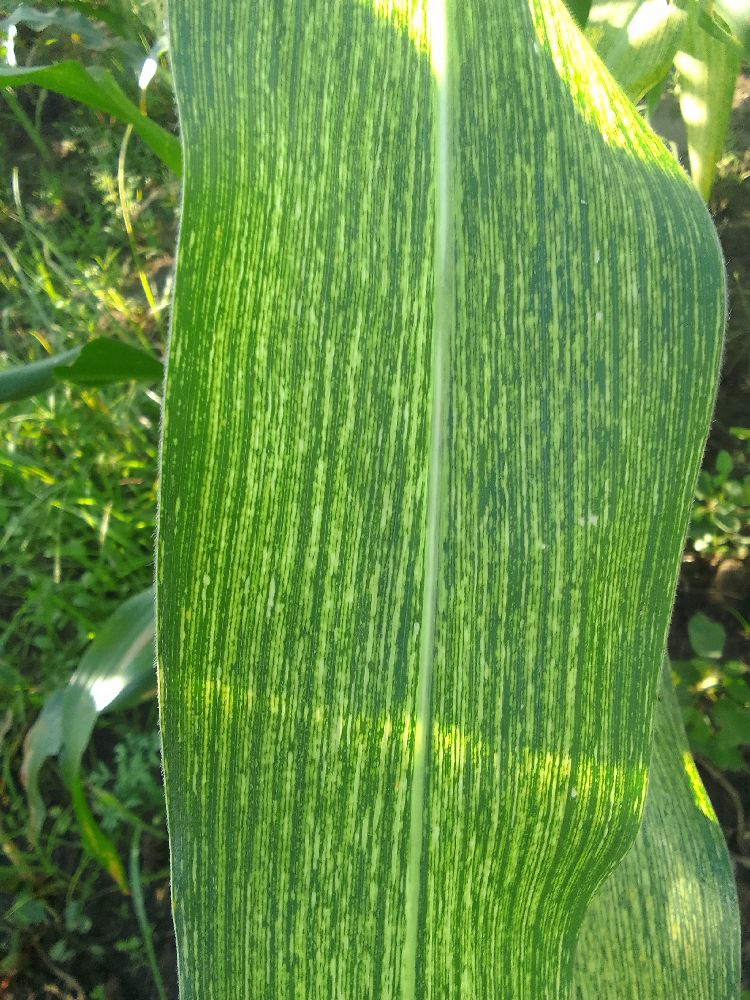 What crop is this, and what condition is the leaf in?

maize, maize streak virus
